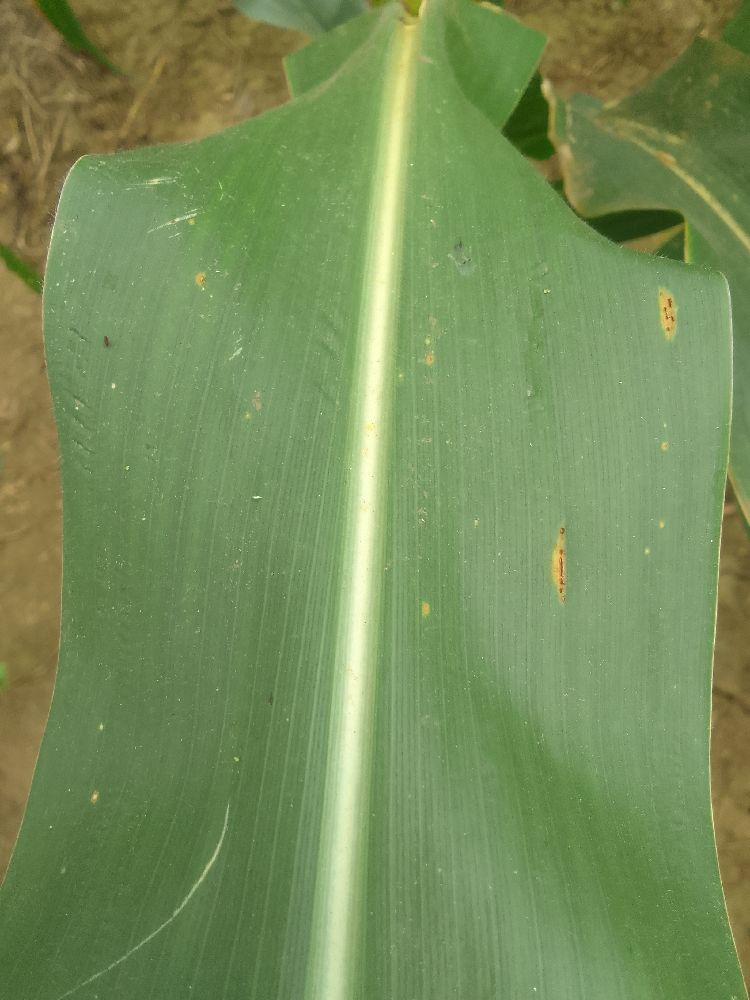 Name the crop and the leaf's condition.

maize, healthy
